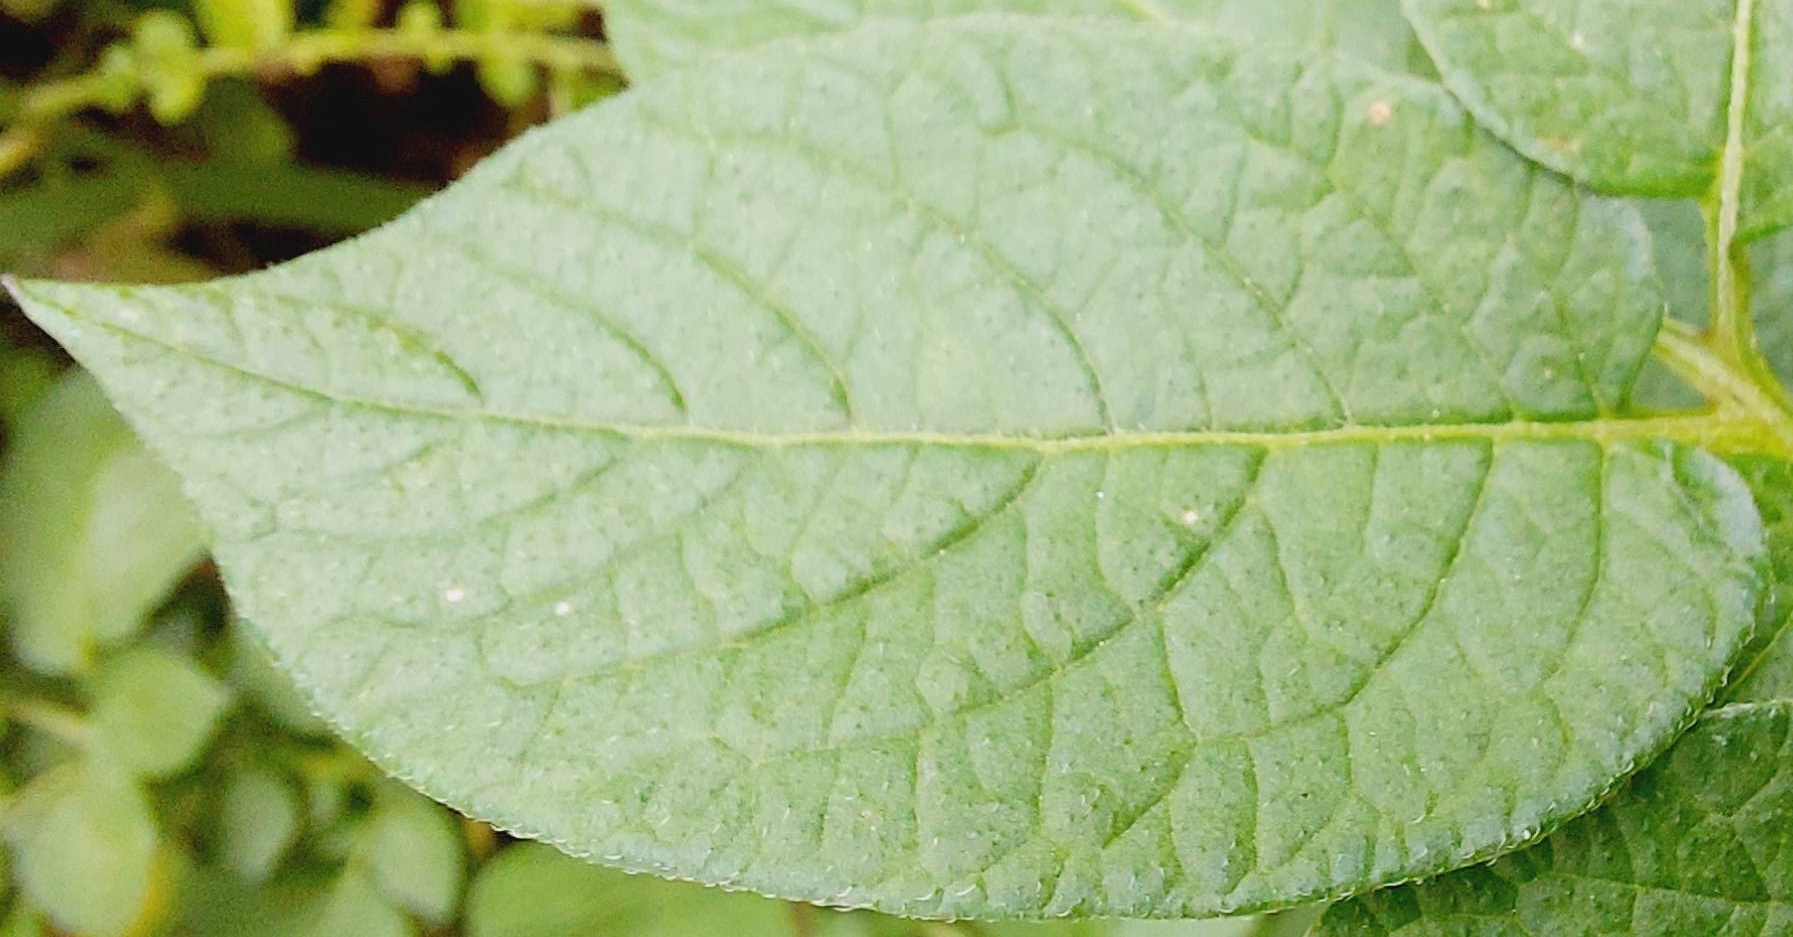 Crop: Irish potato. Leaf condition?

healthy
